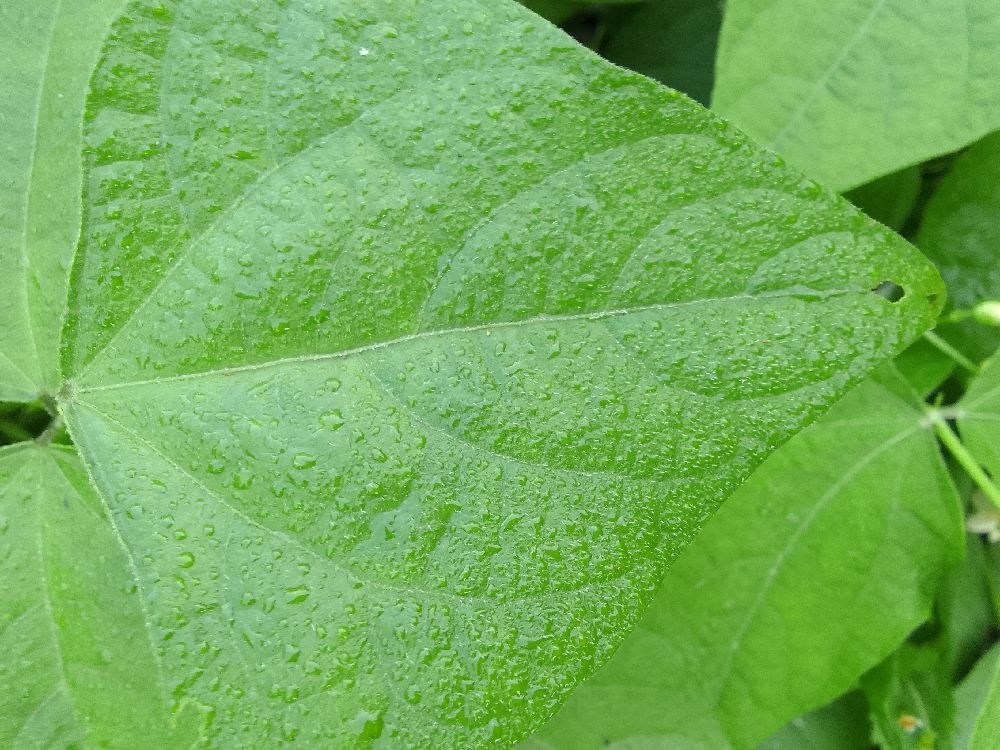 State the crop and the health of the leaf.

common bean, healthy
